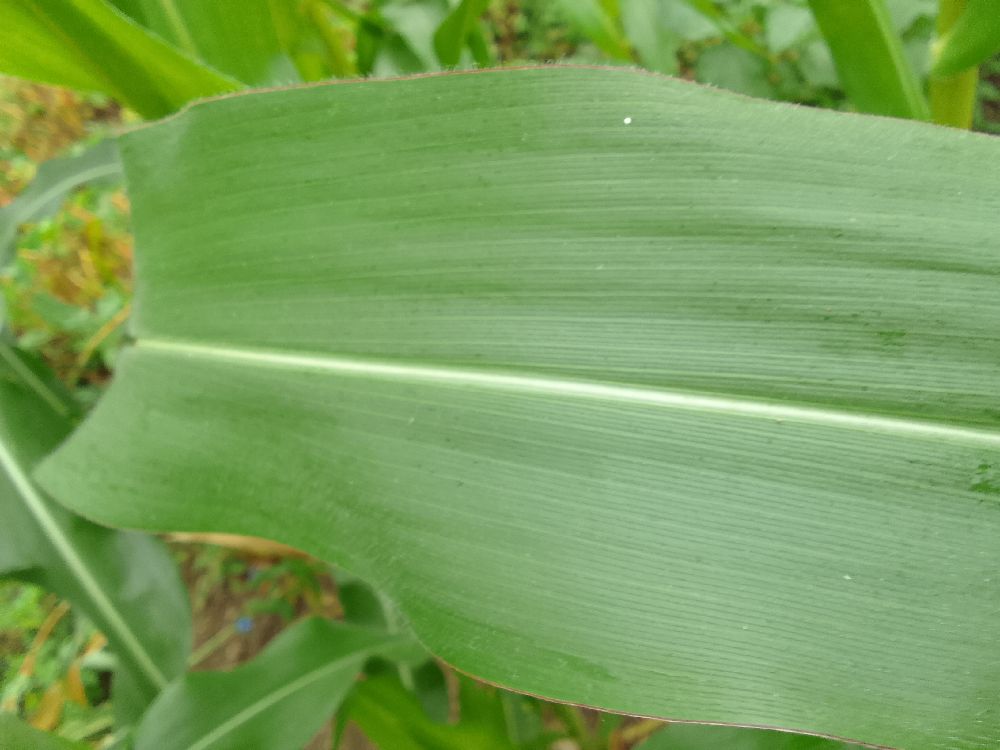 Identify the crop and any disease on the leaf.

maize, healthy
